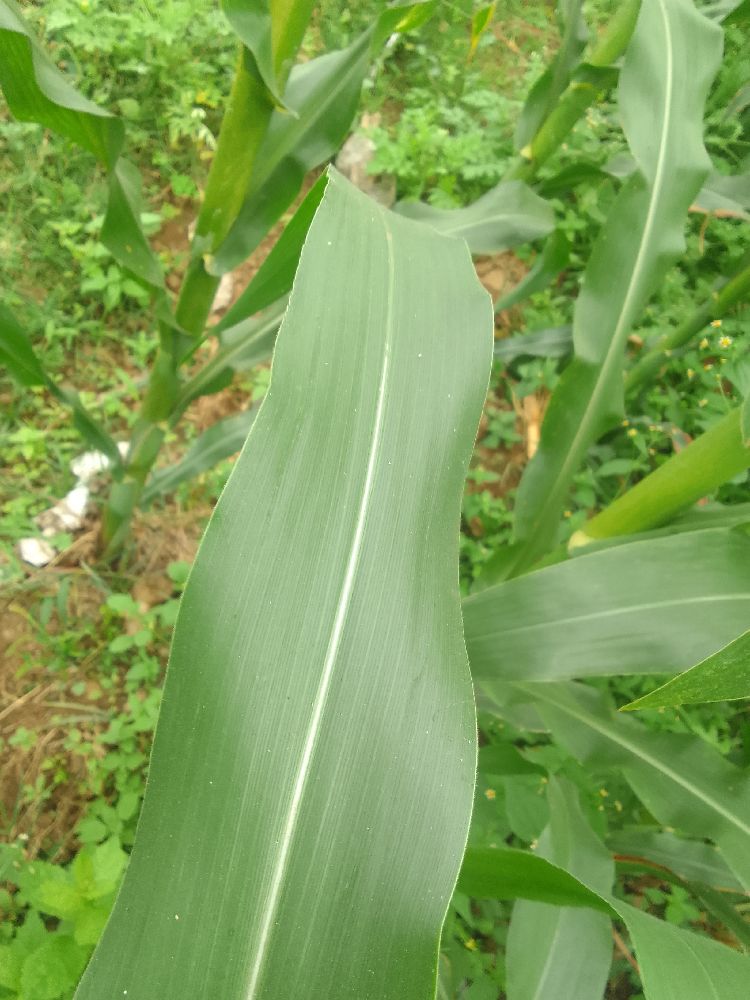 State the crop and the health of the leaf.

maize, healthy
